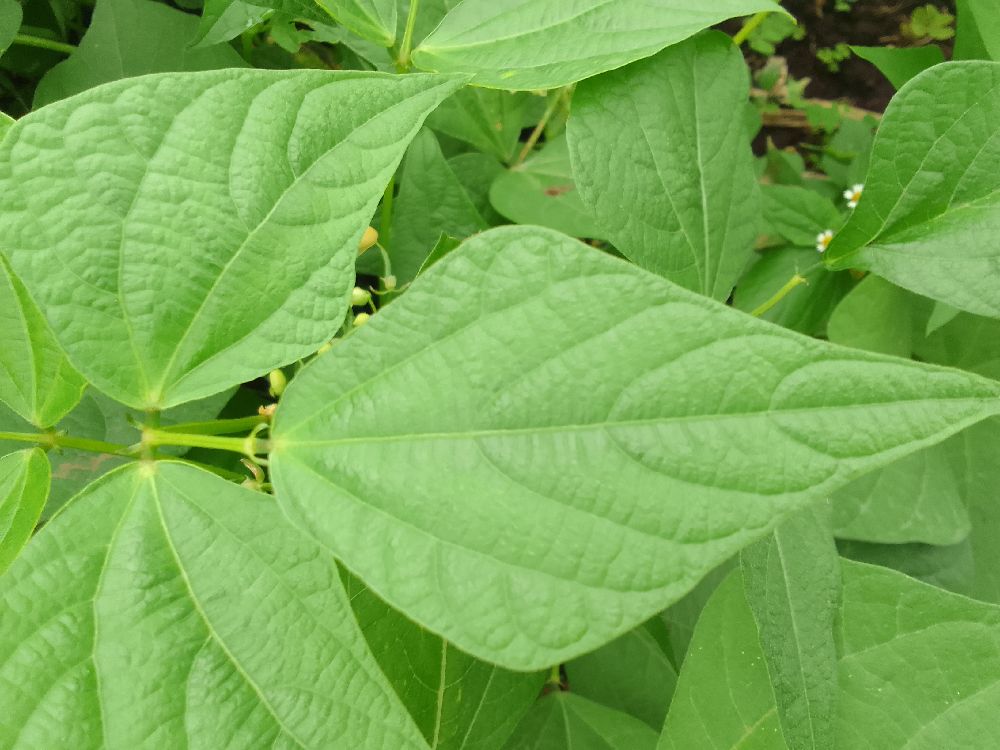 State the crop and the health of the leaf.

common bean, healthy
